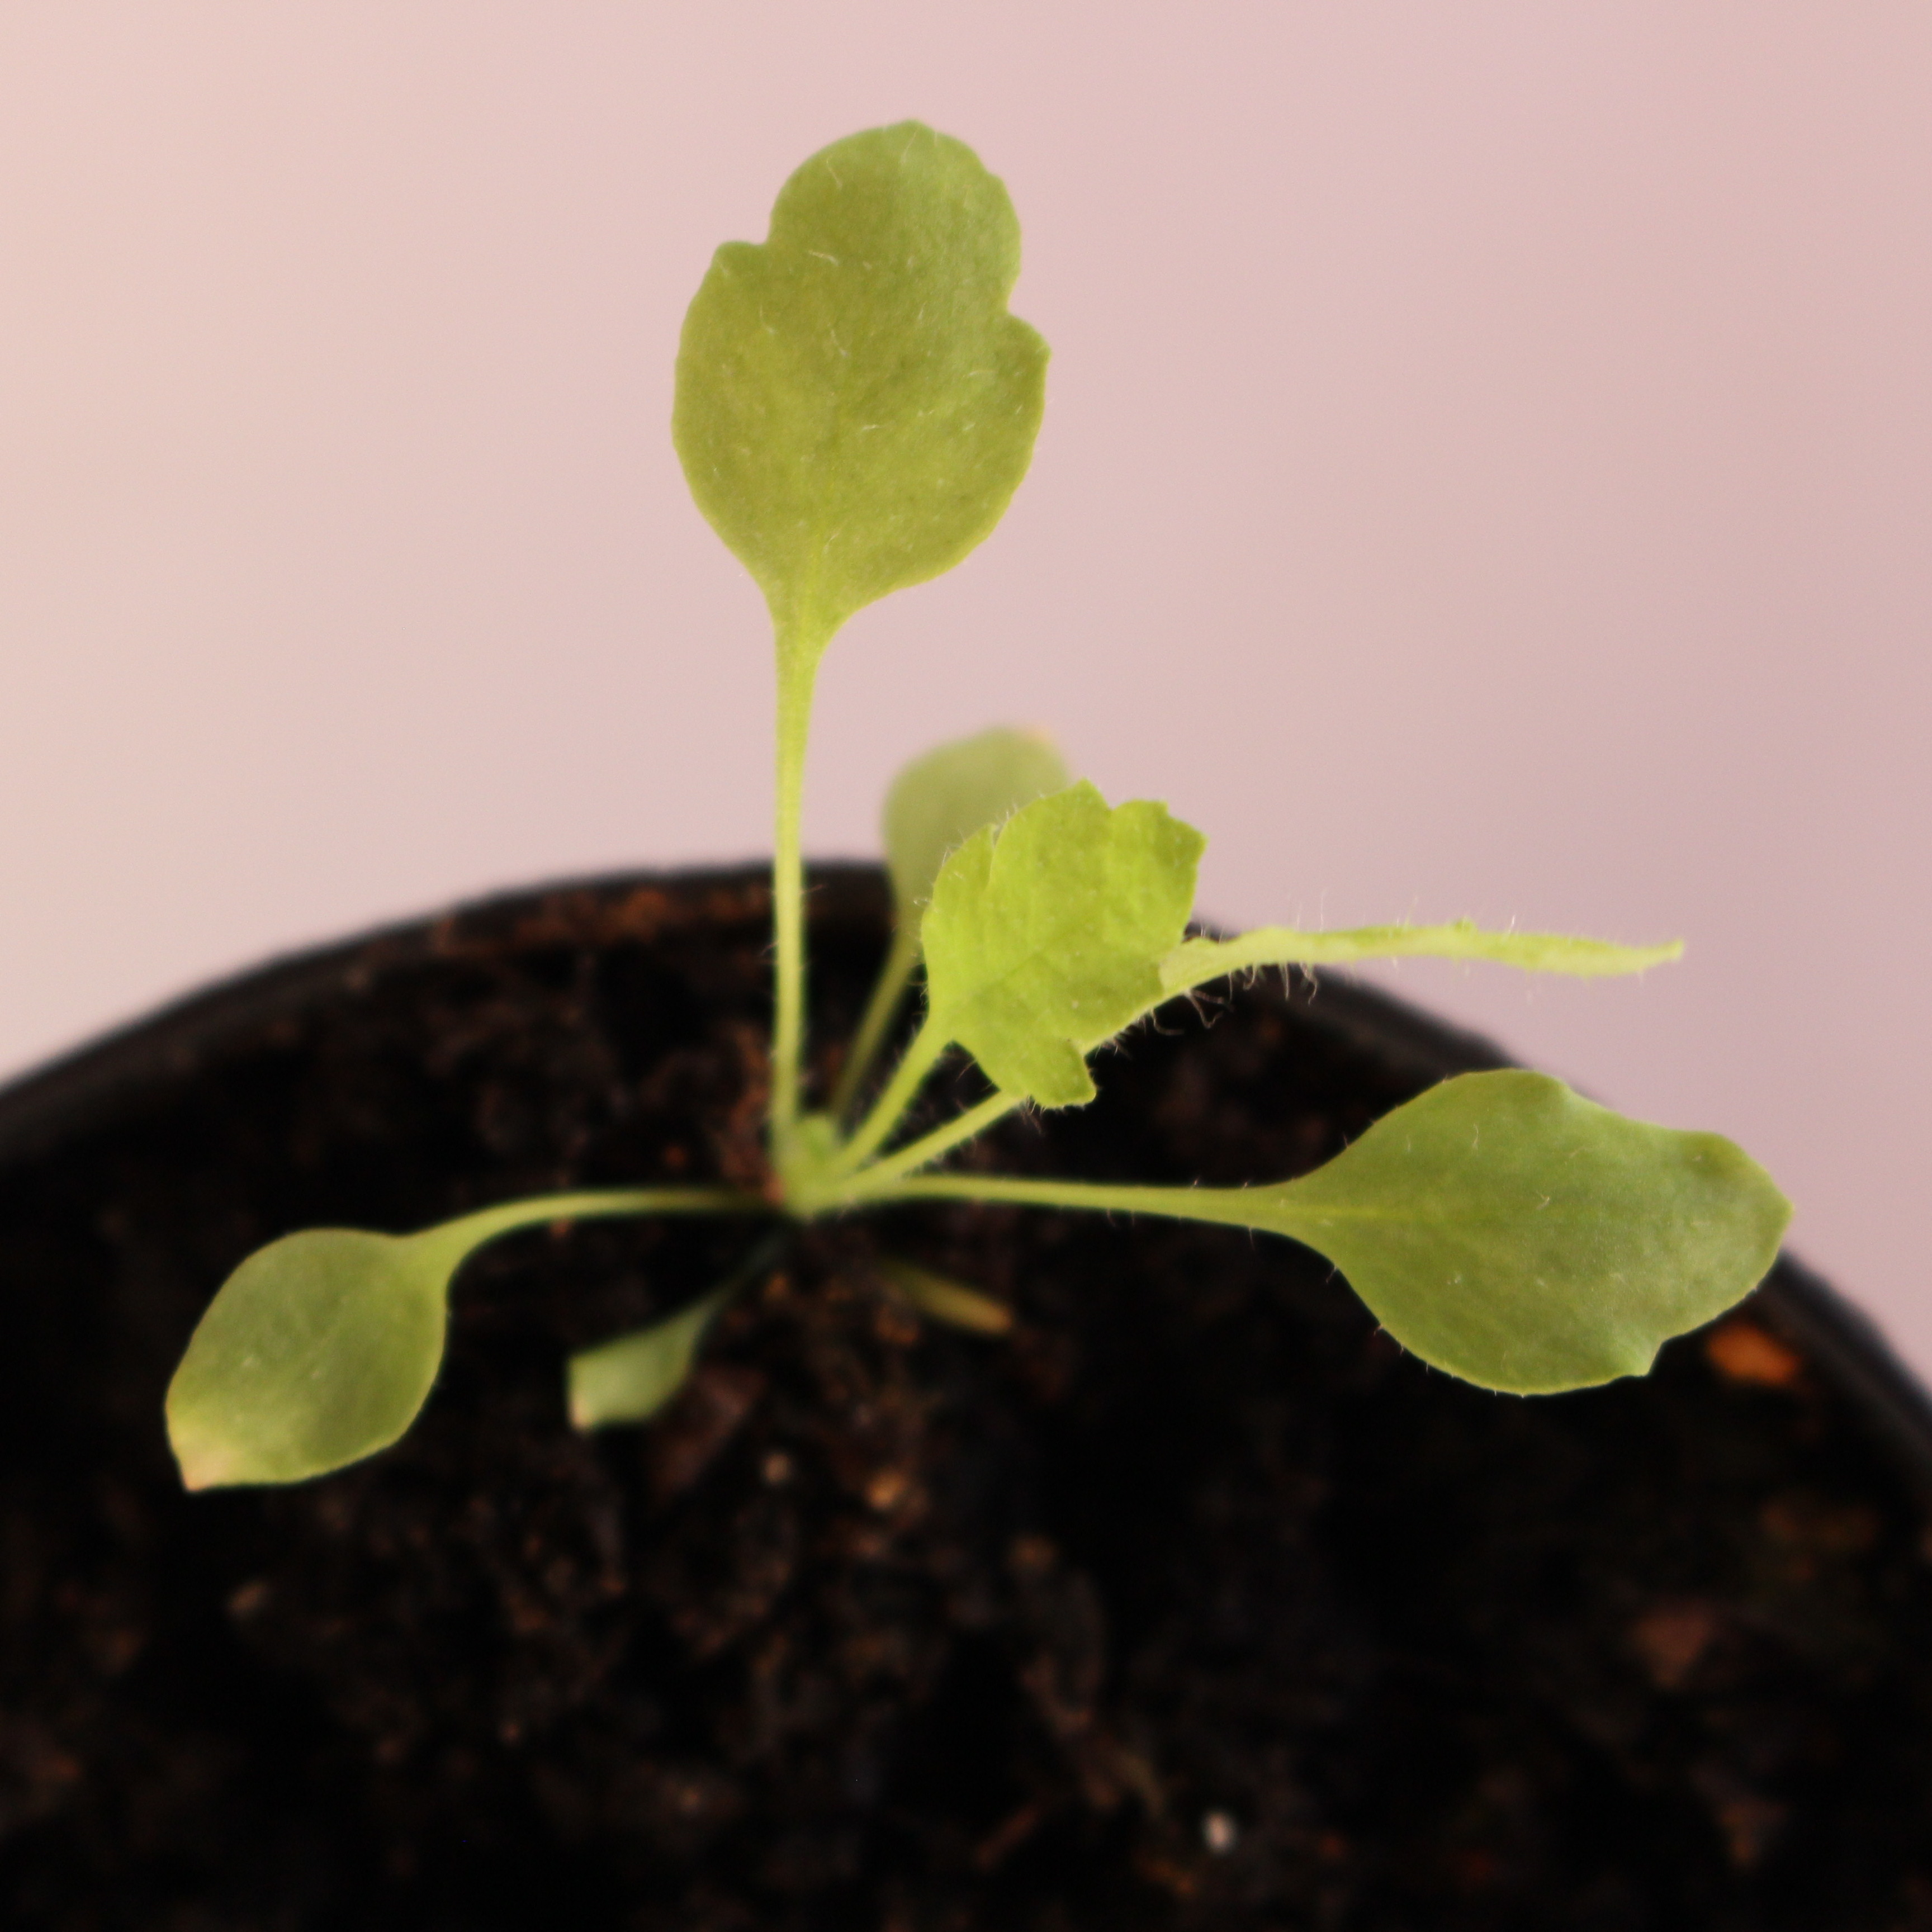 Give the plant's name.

Papaver rhoeas
